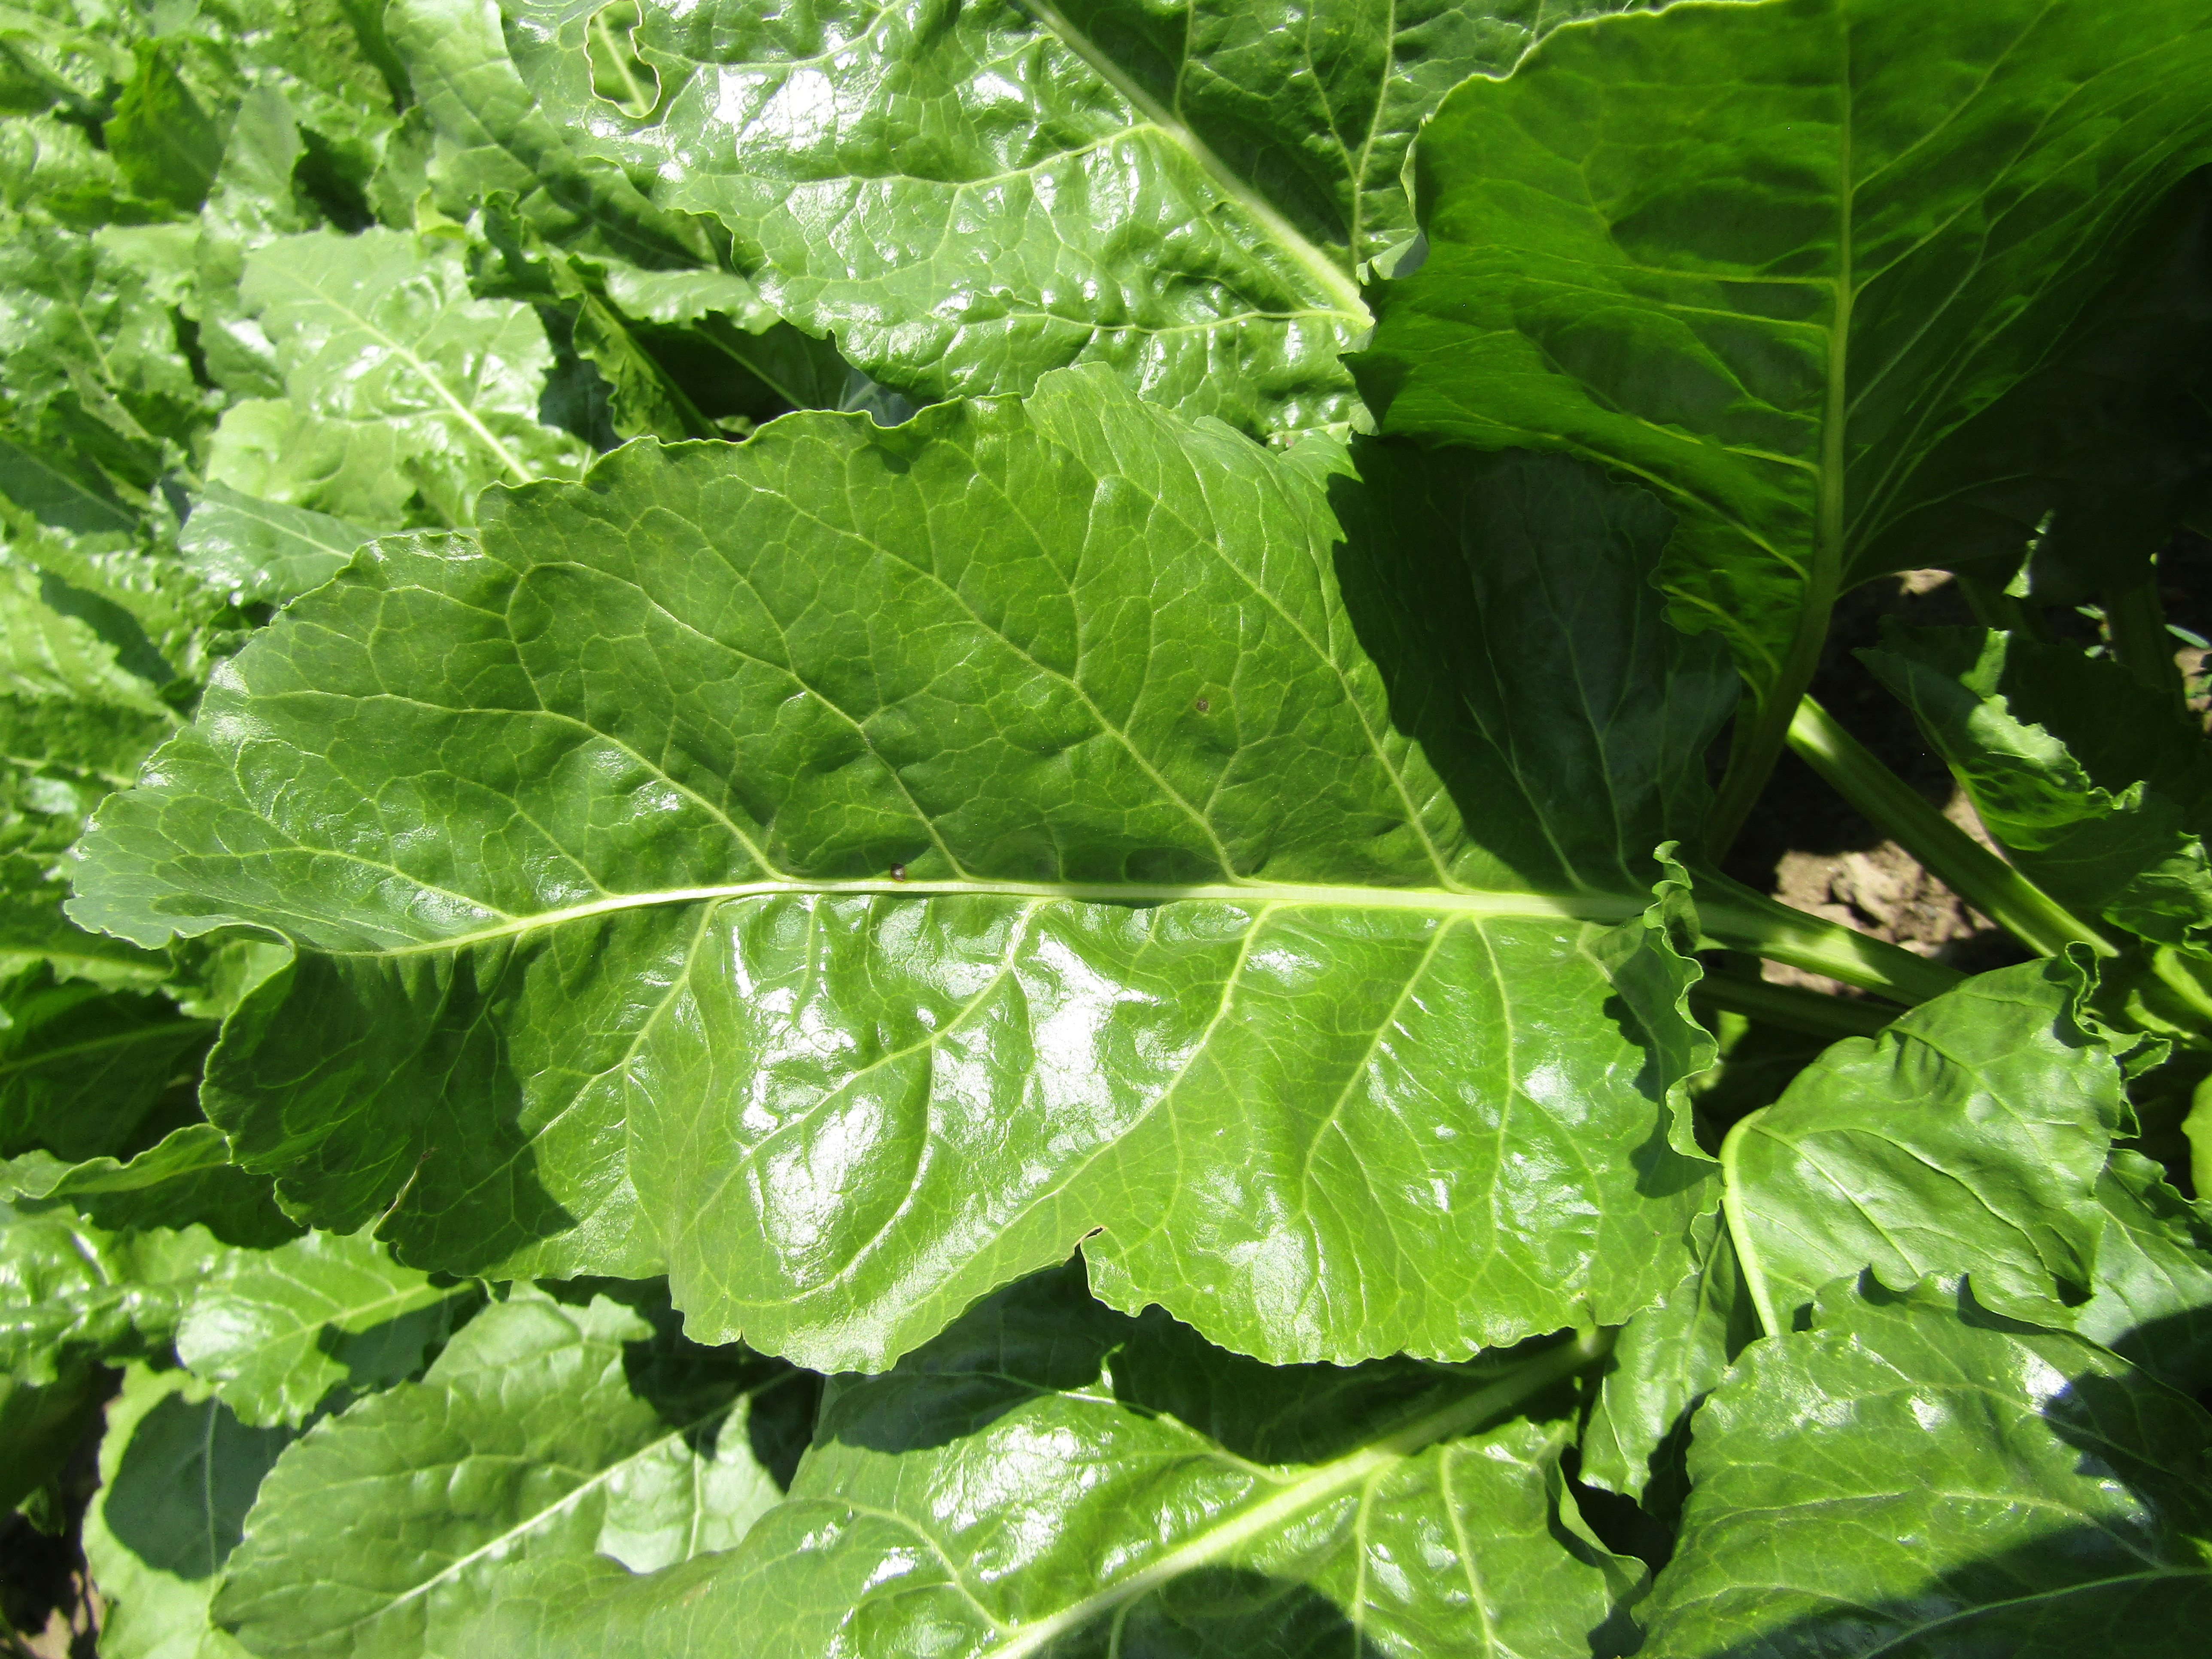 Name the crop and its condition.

beet, cercospora
